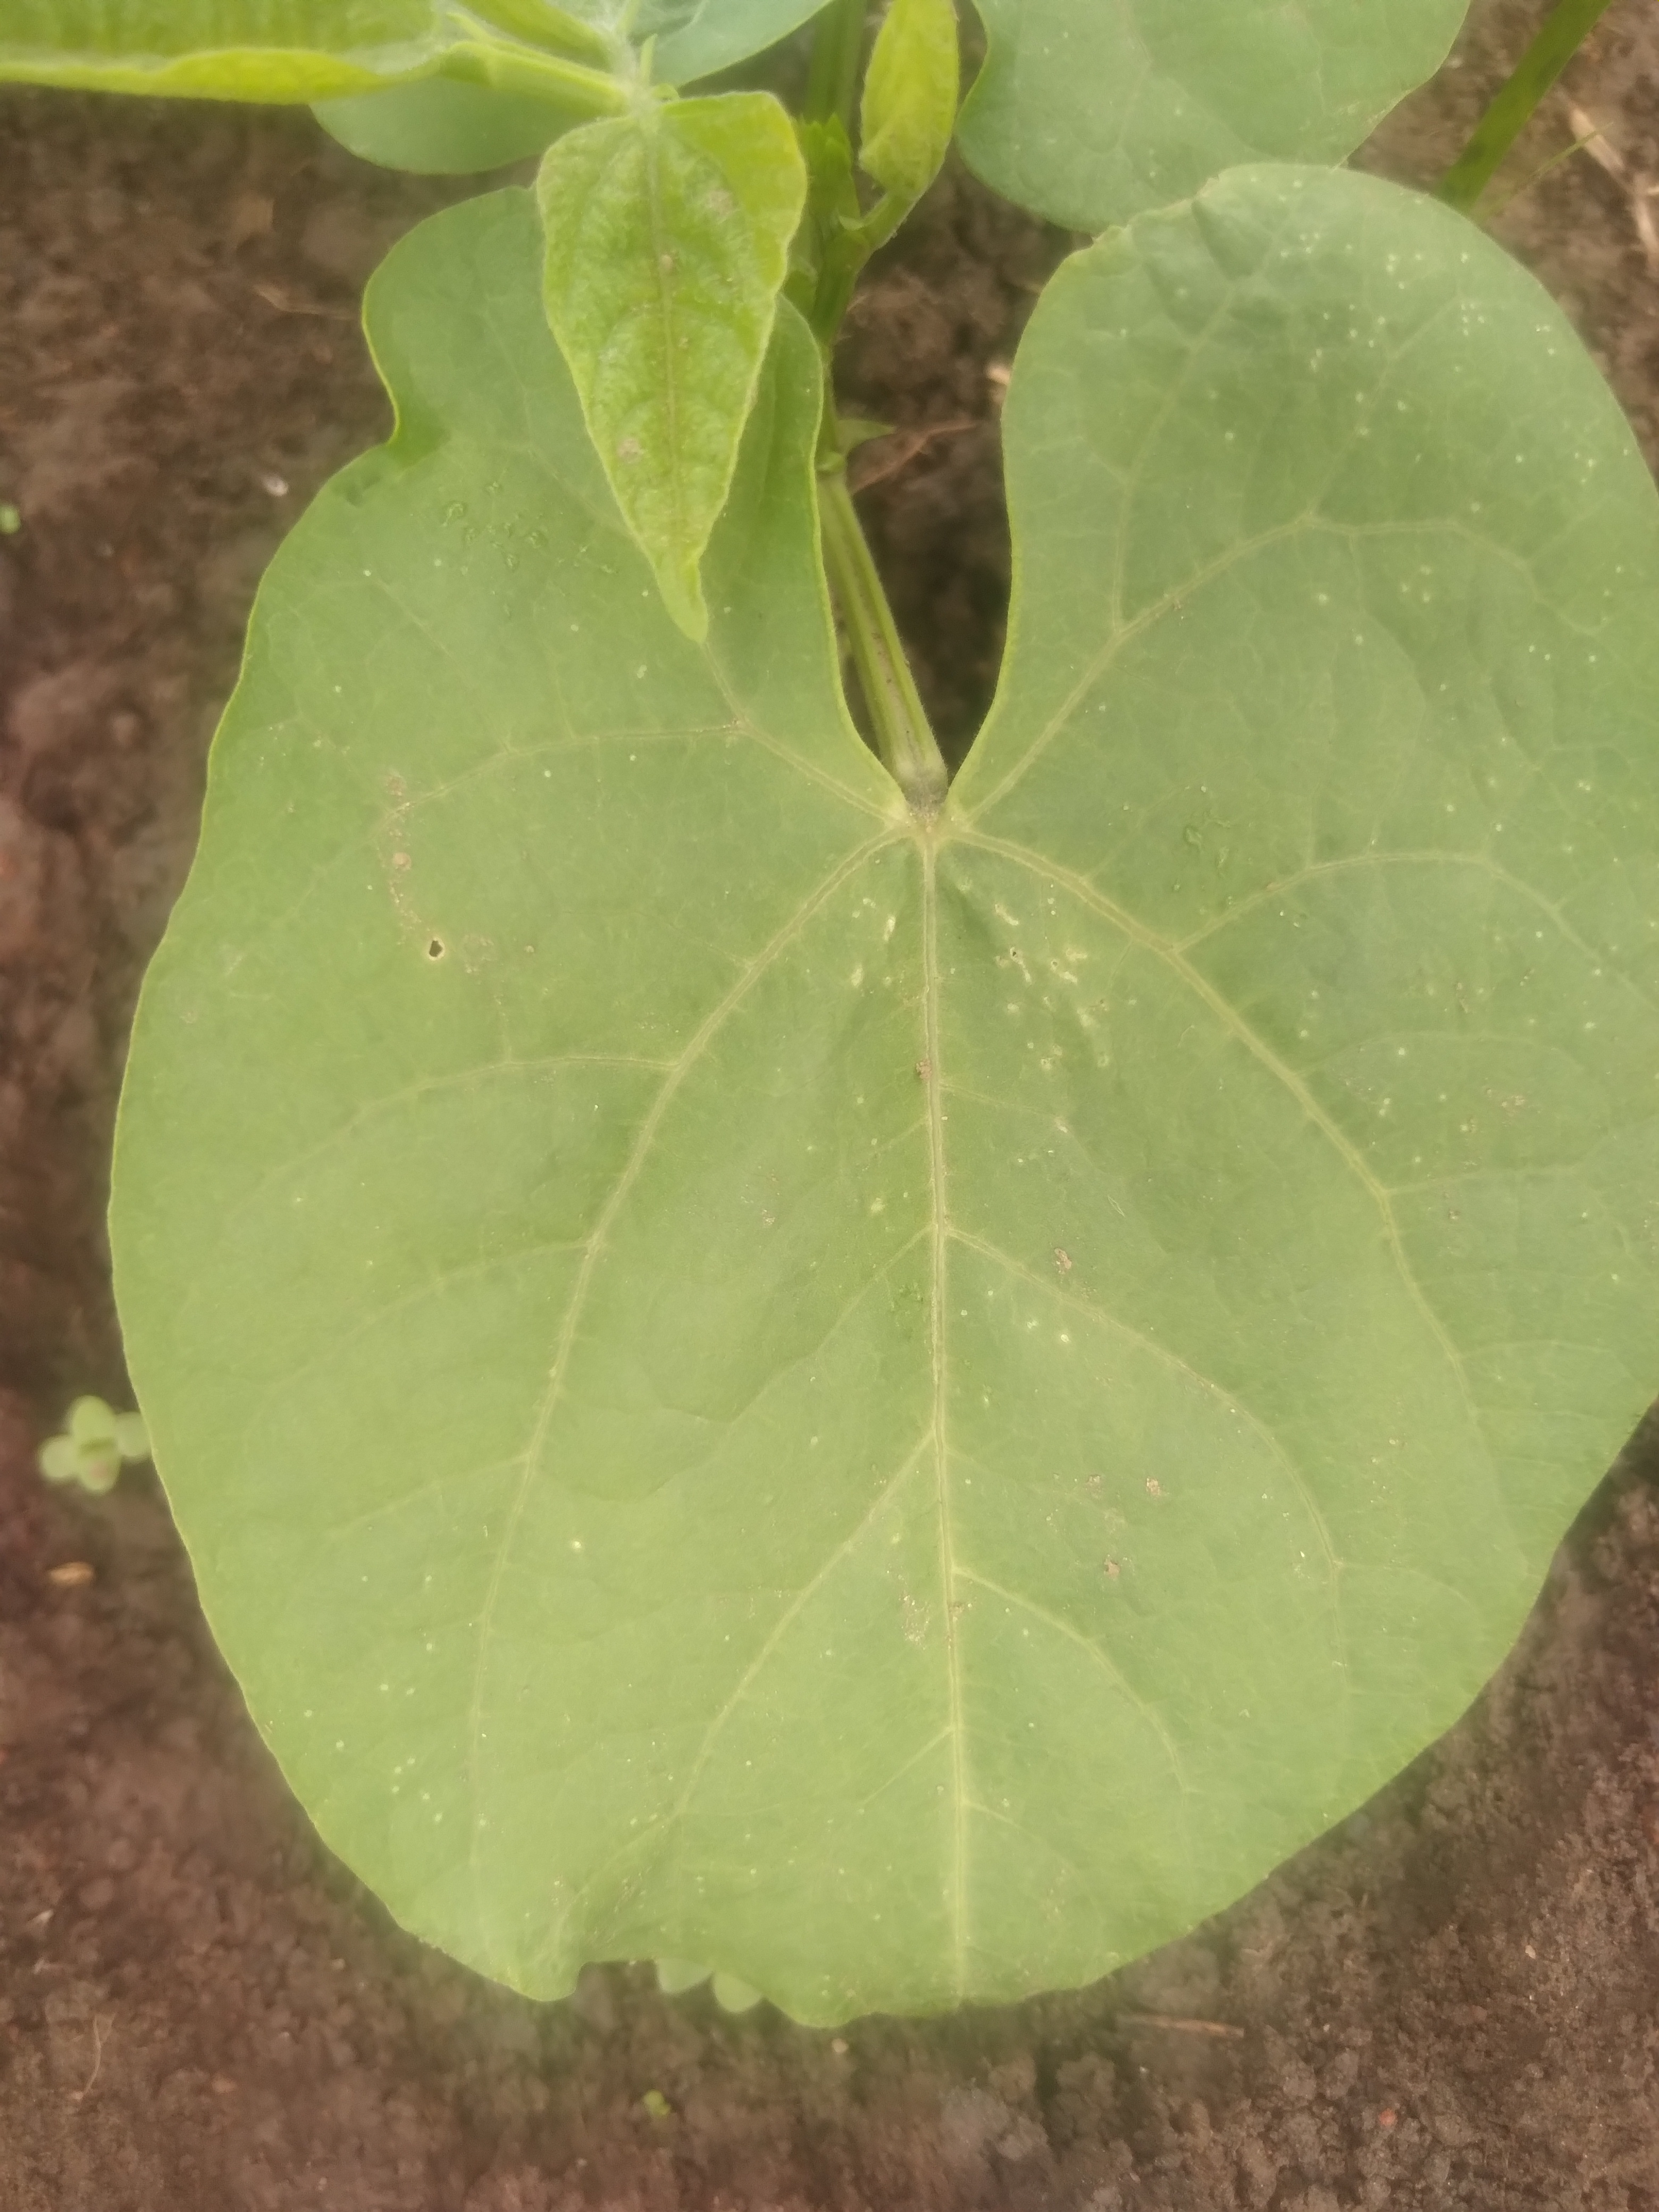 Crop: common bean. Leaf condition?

healthy
